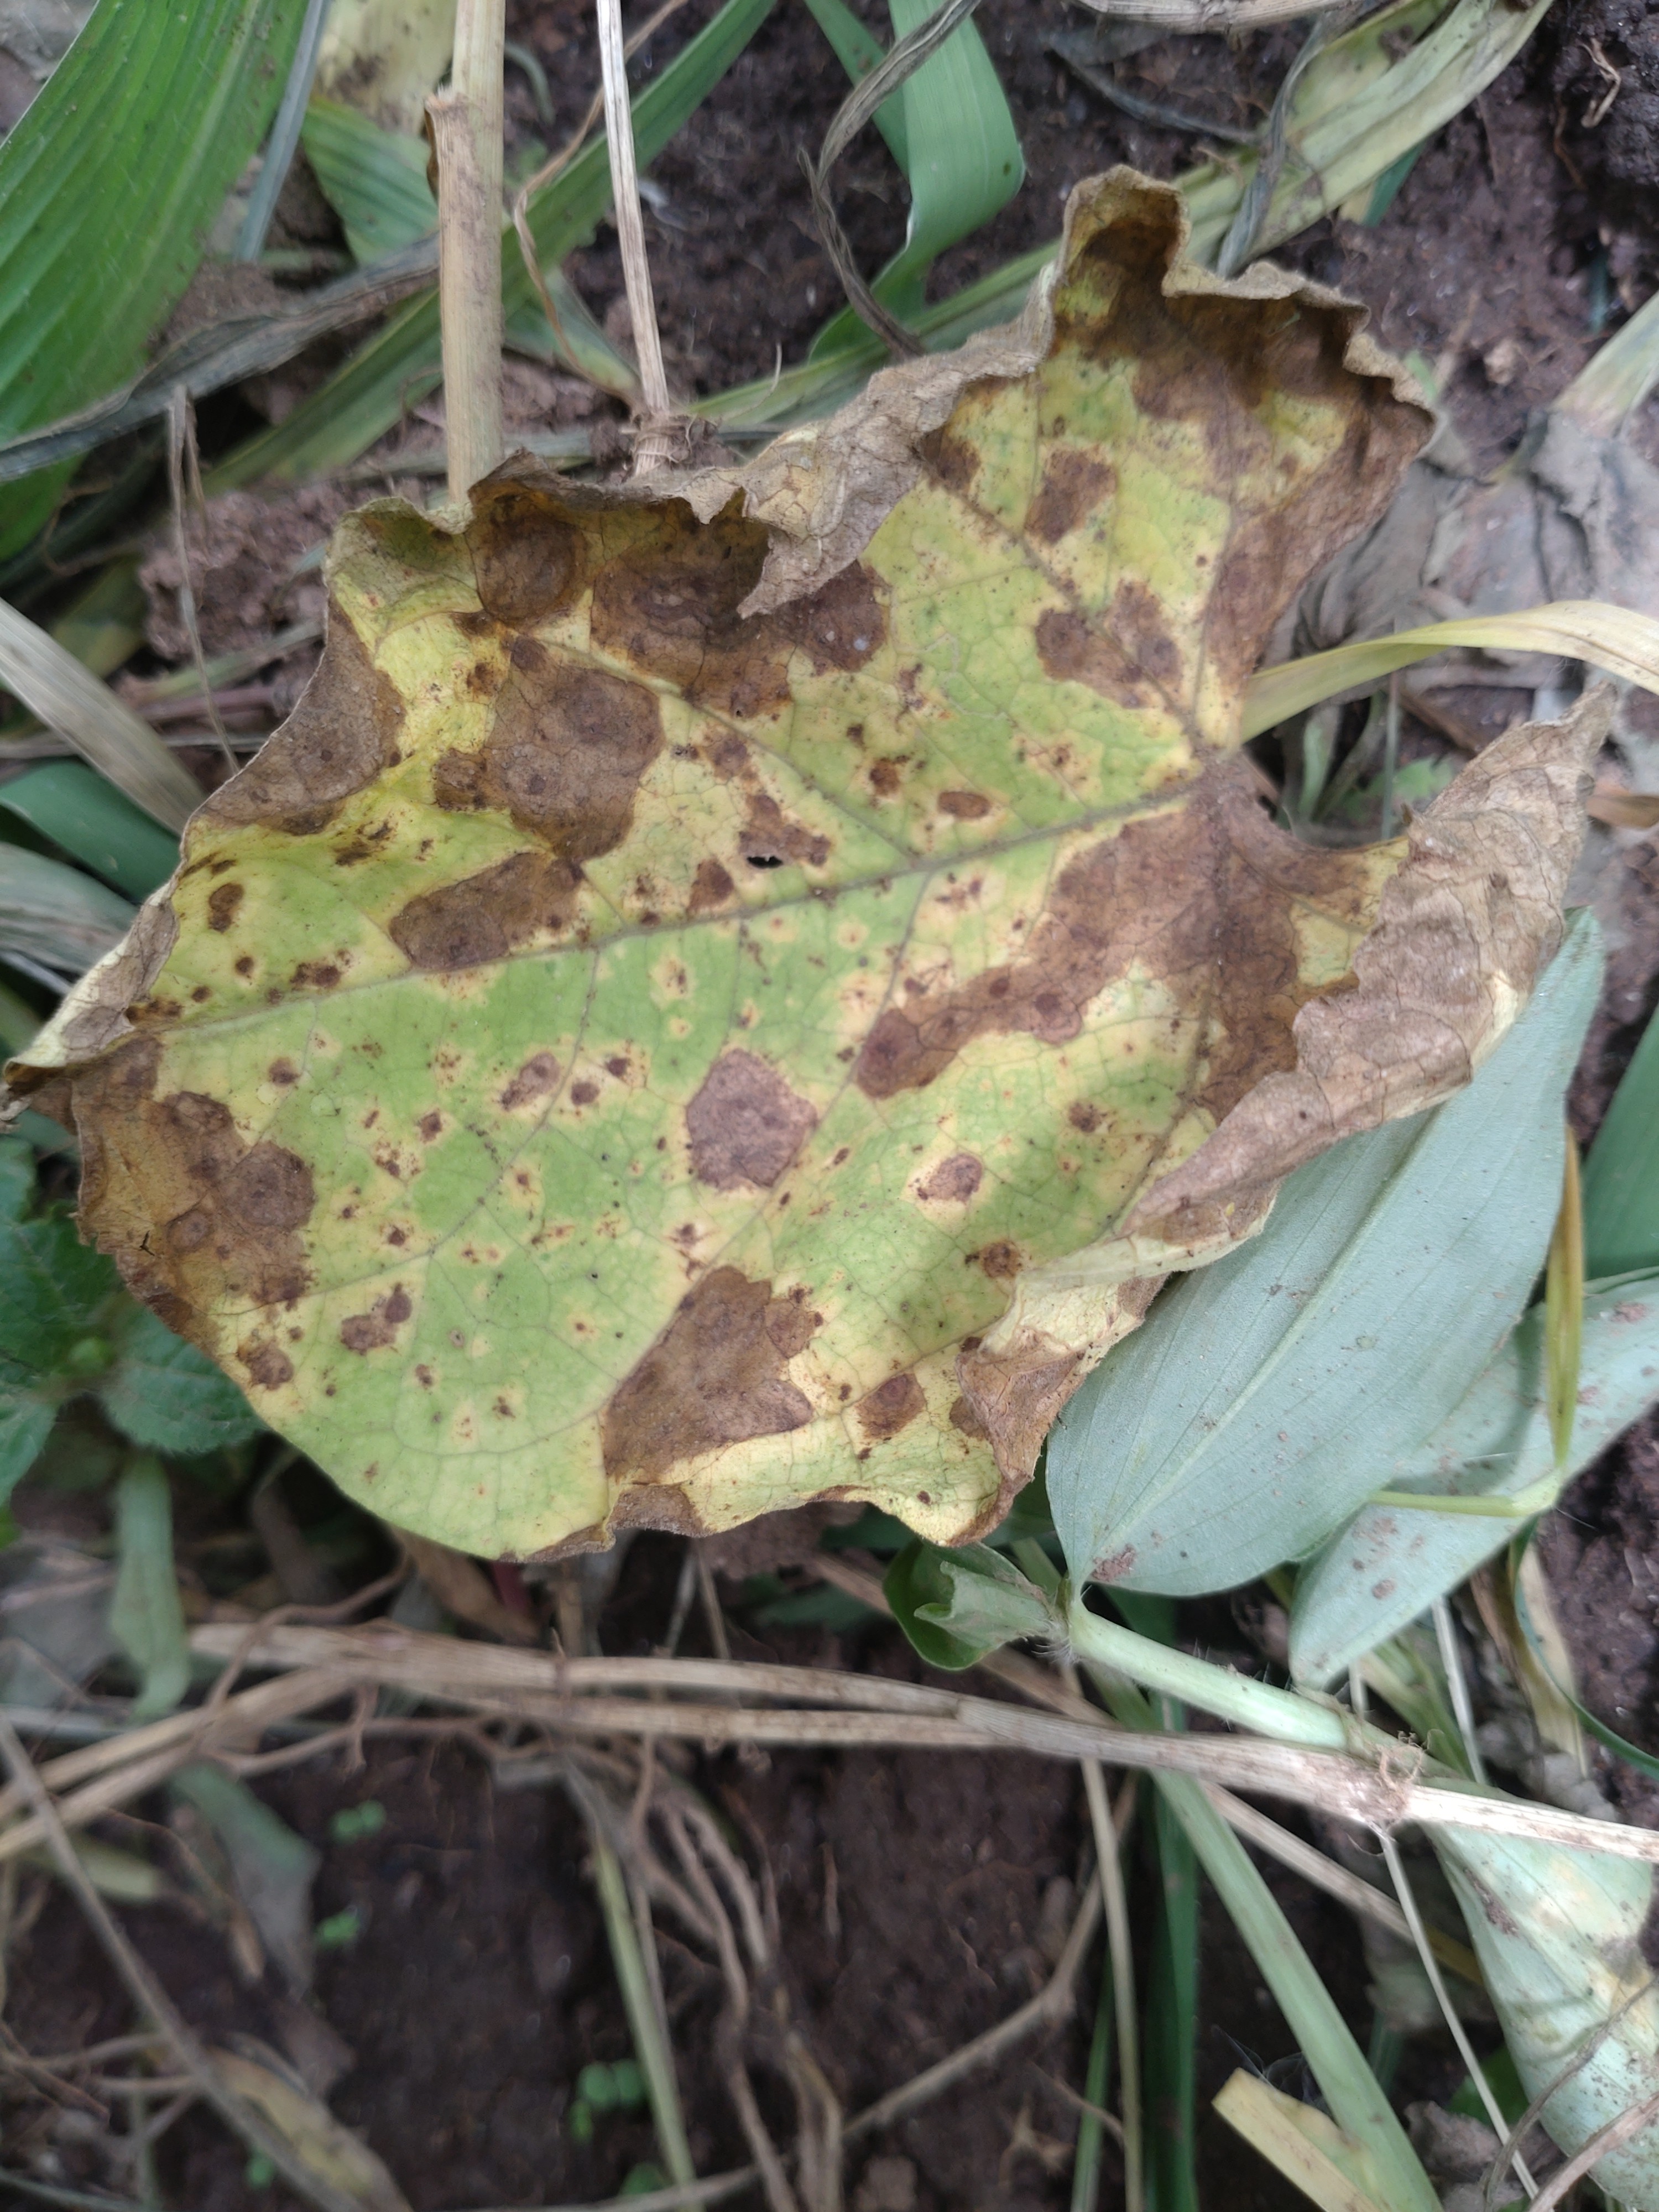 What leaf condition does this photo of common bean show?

anthracnose
